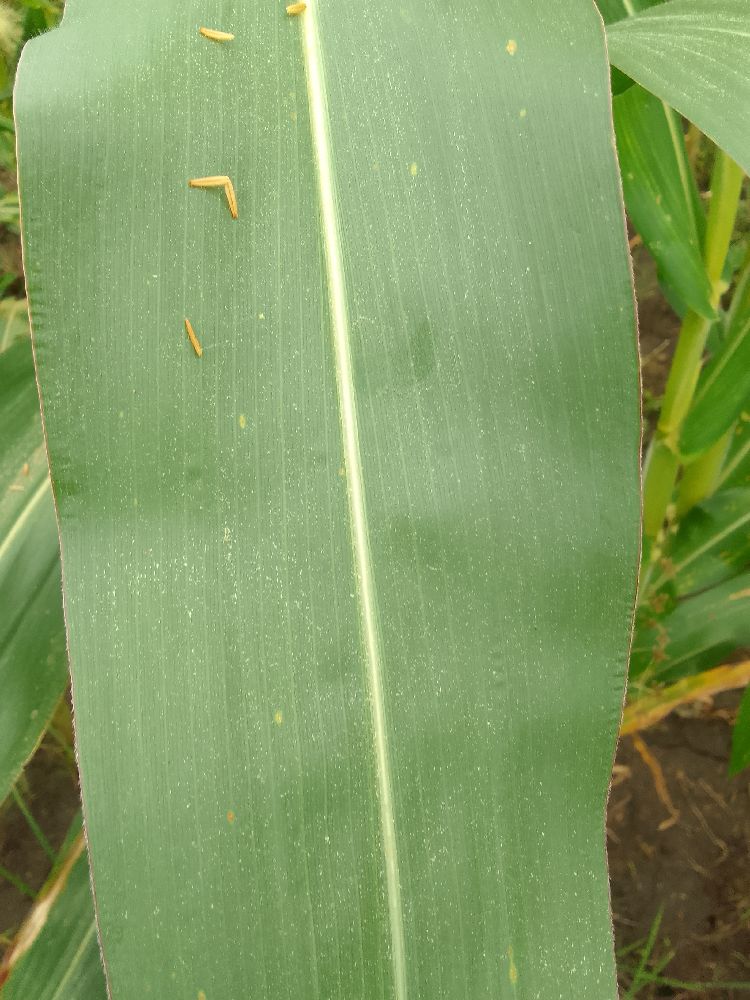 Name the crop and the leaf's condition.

maize, healthy
